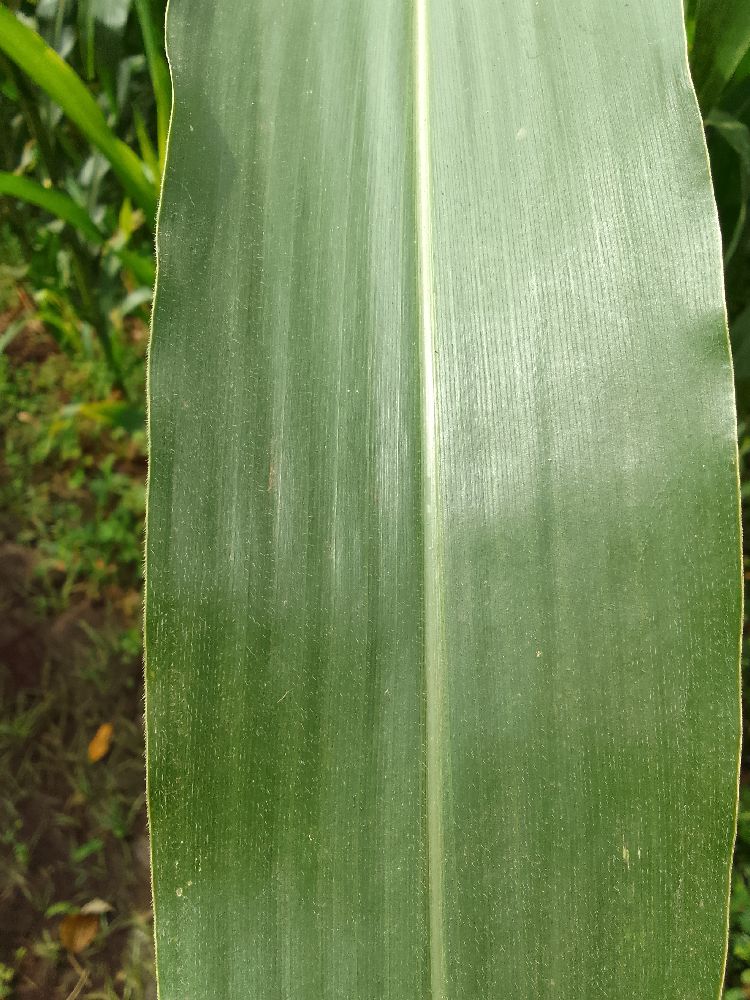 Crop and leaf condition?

maize, healthy
